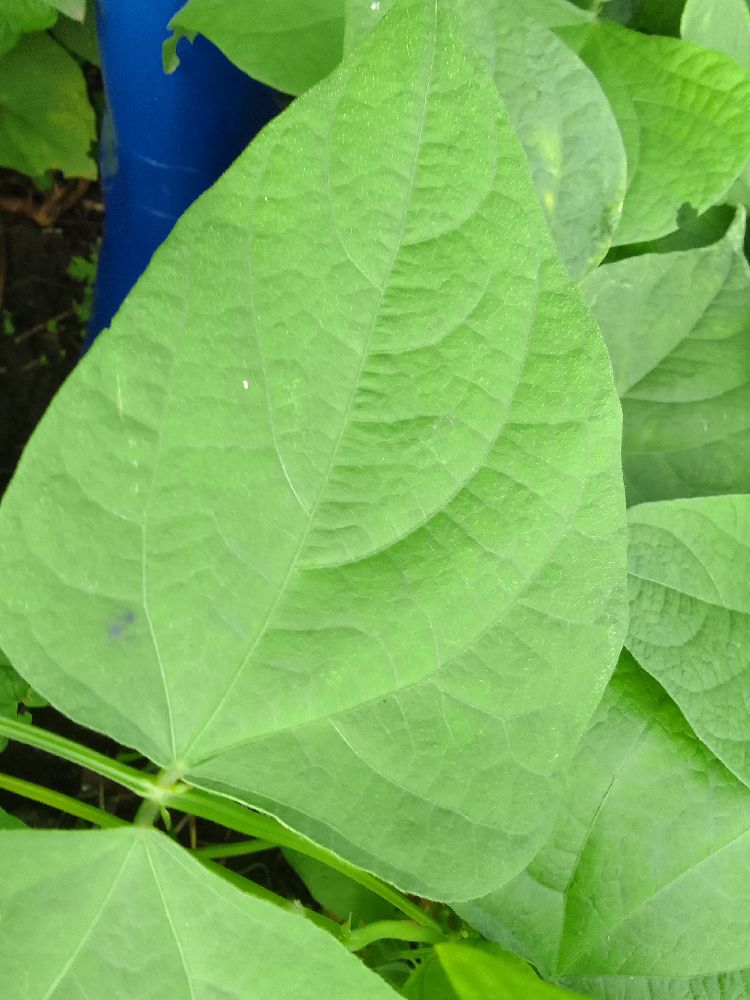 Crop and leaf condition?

common bean, healthy
